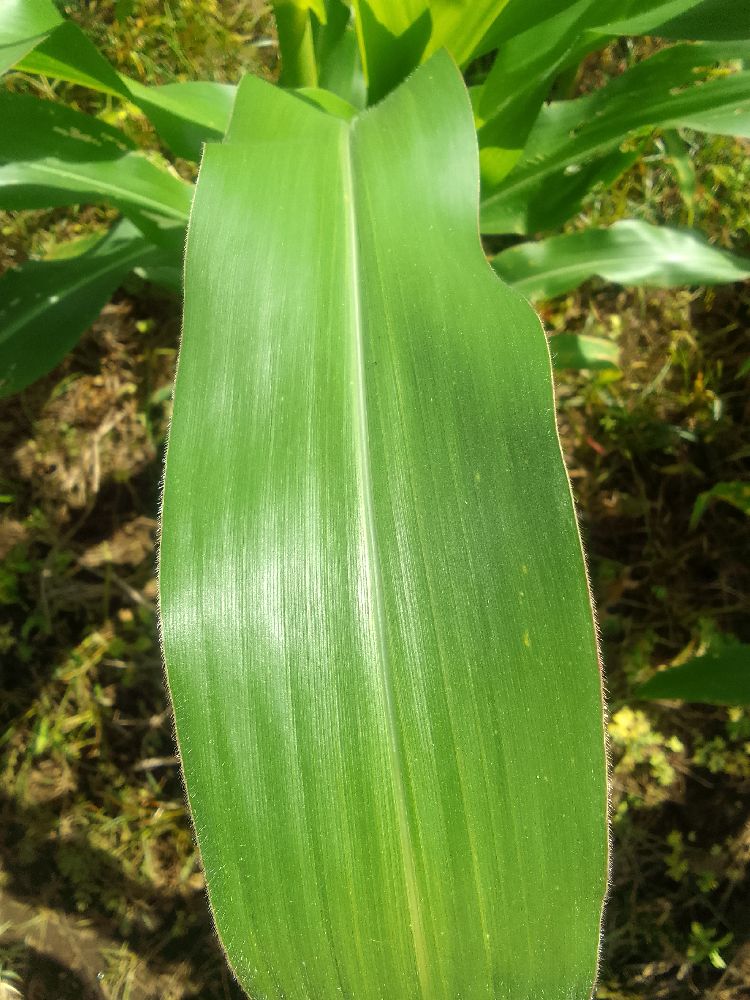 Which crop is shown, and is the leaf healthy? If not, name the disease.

maize, healthy
